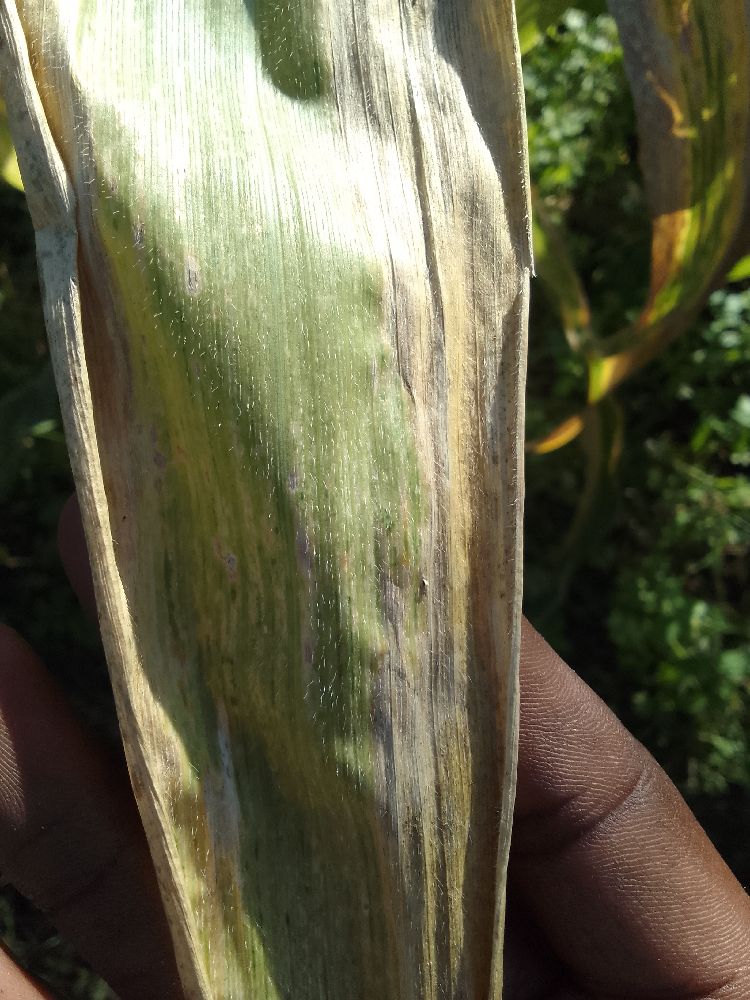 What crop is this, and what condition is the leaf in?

maize, maize lethal necrosis
